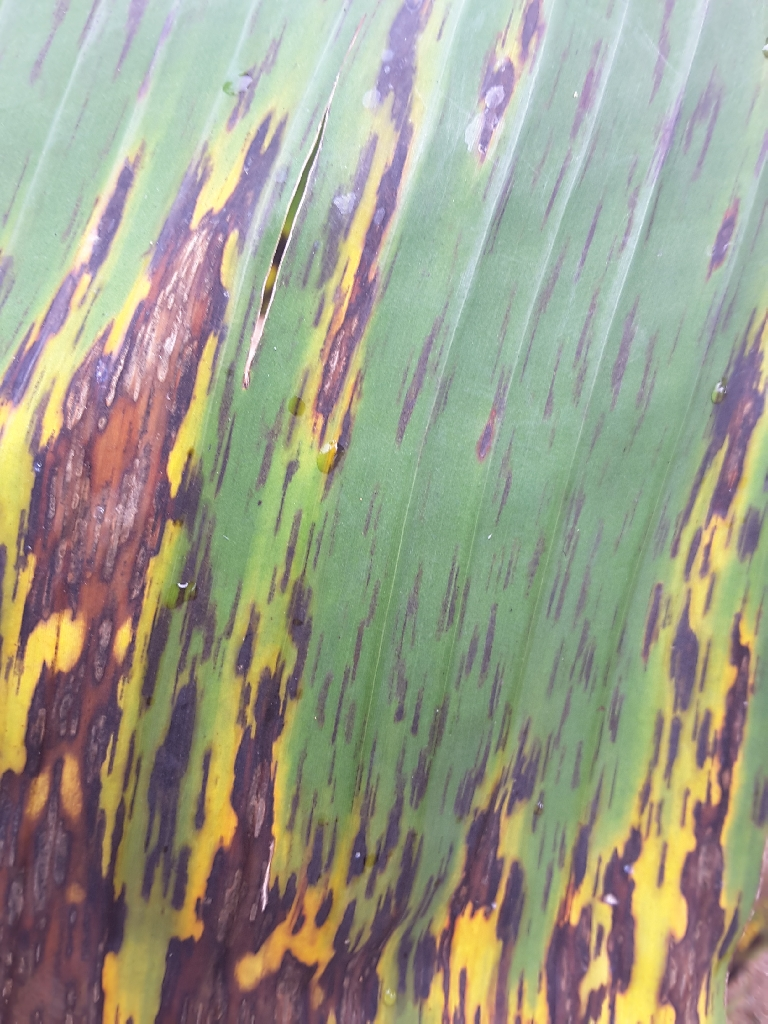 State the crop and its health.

banana, black sigatoka
